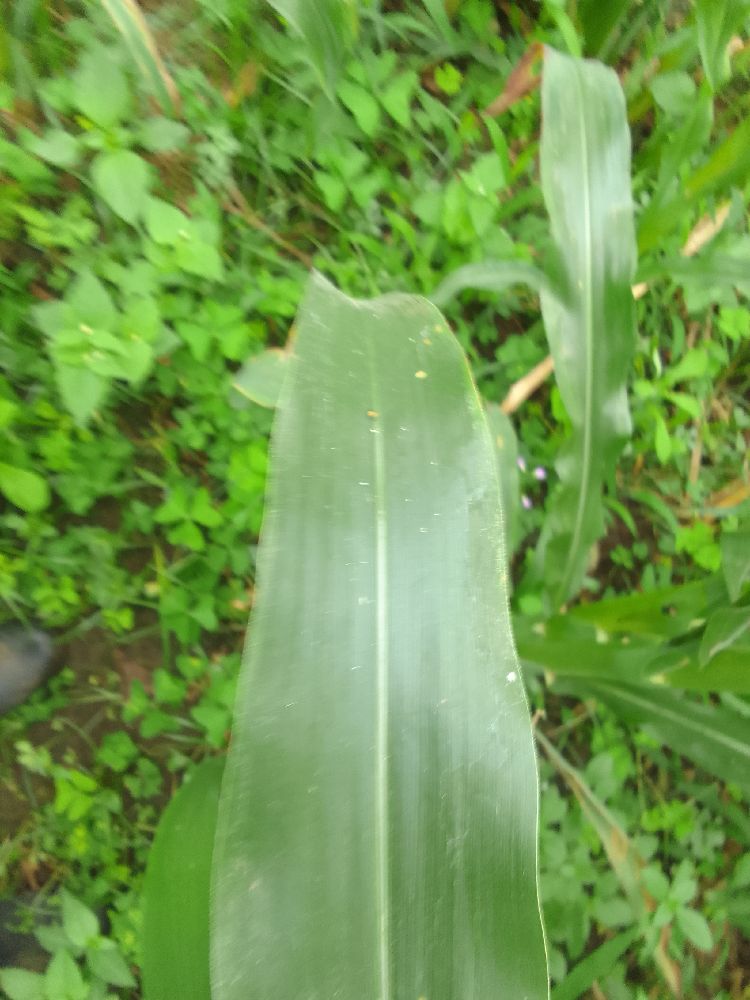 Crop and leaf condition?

maize, healthy
